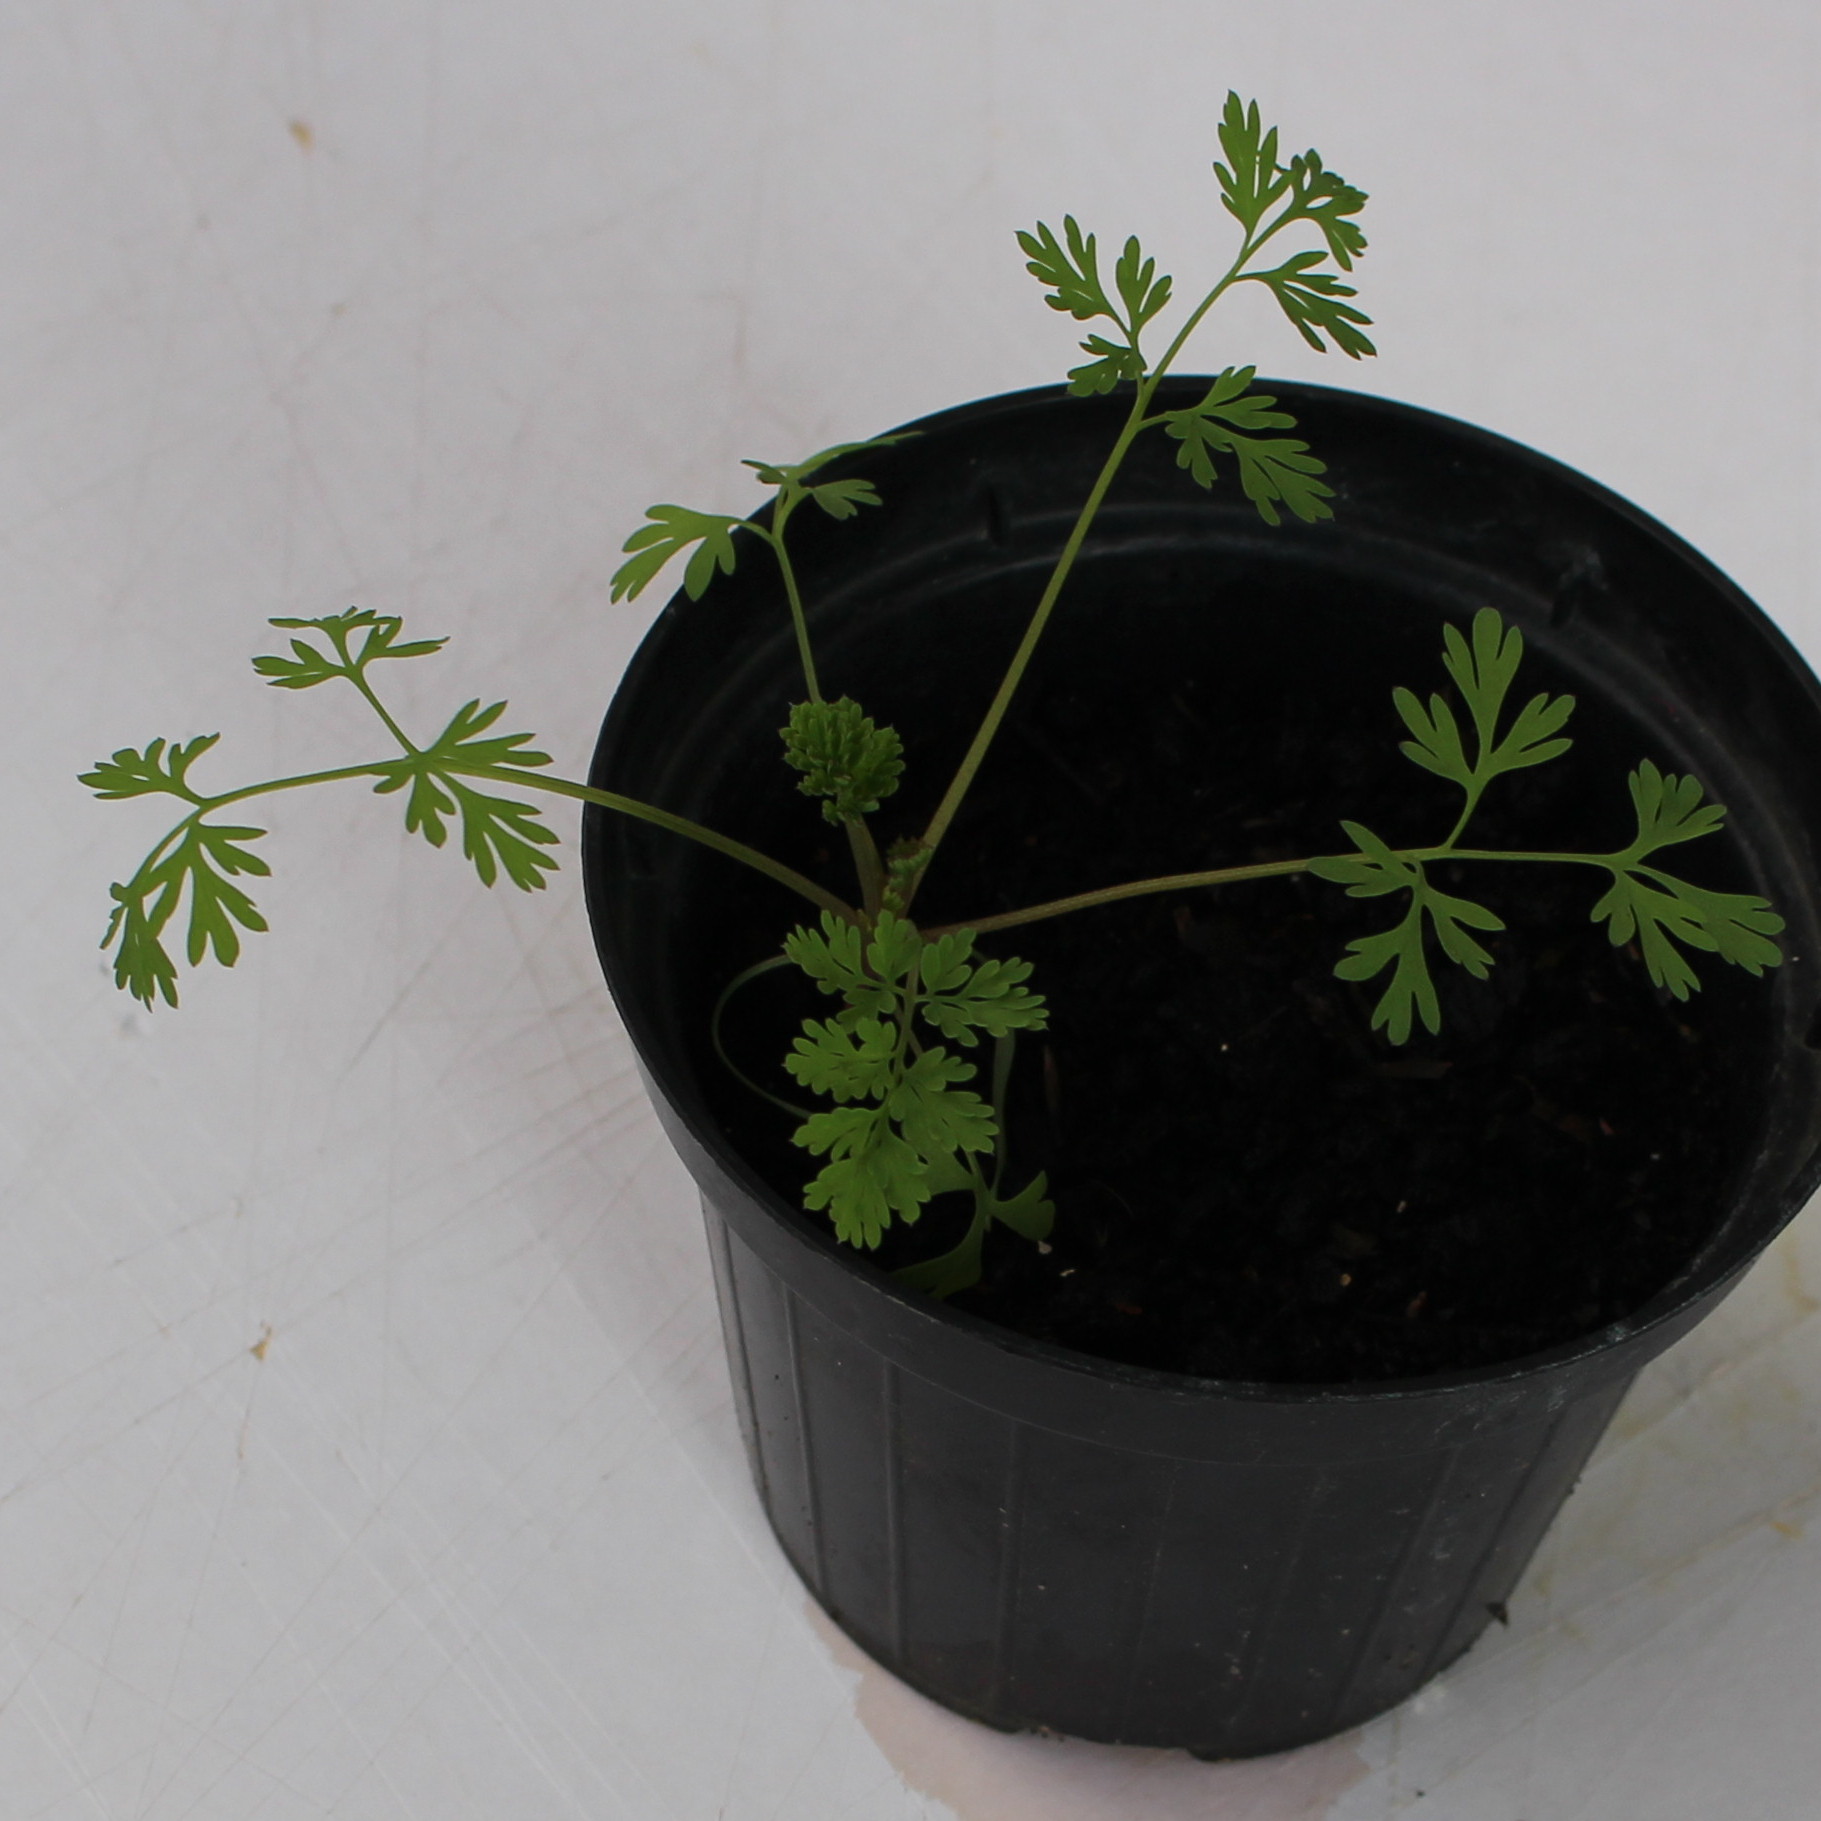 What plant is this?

Fumaria officinalis
